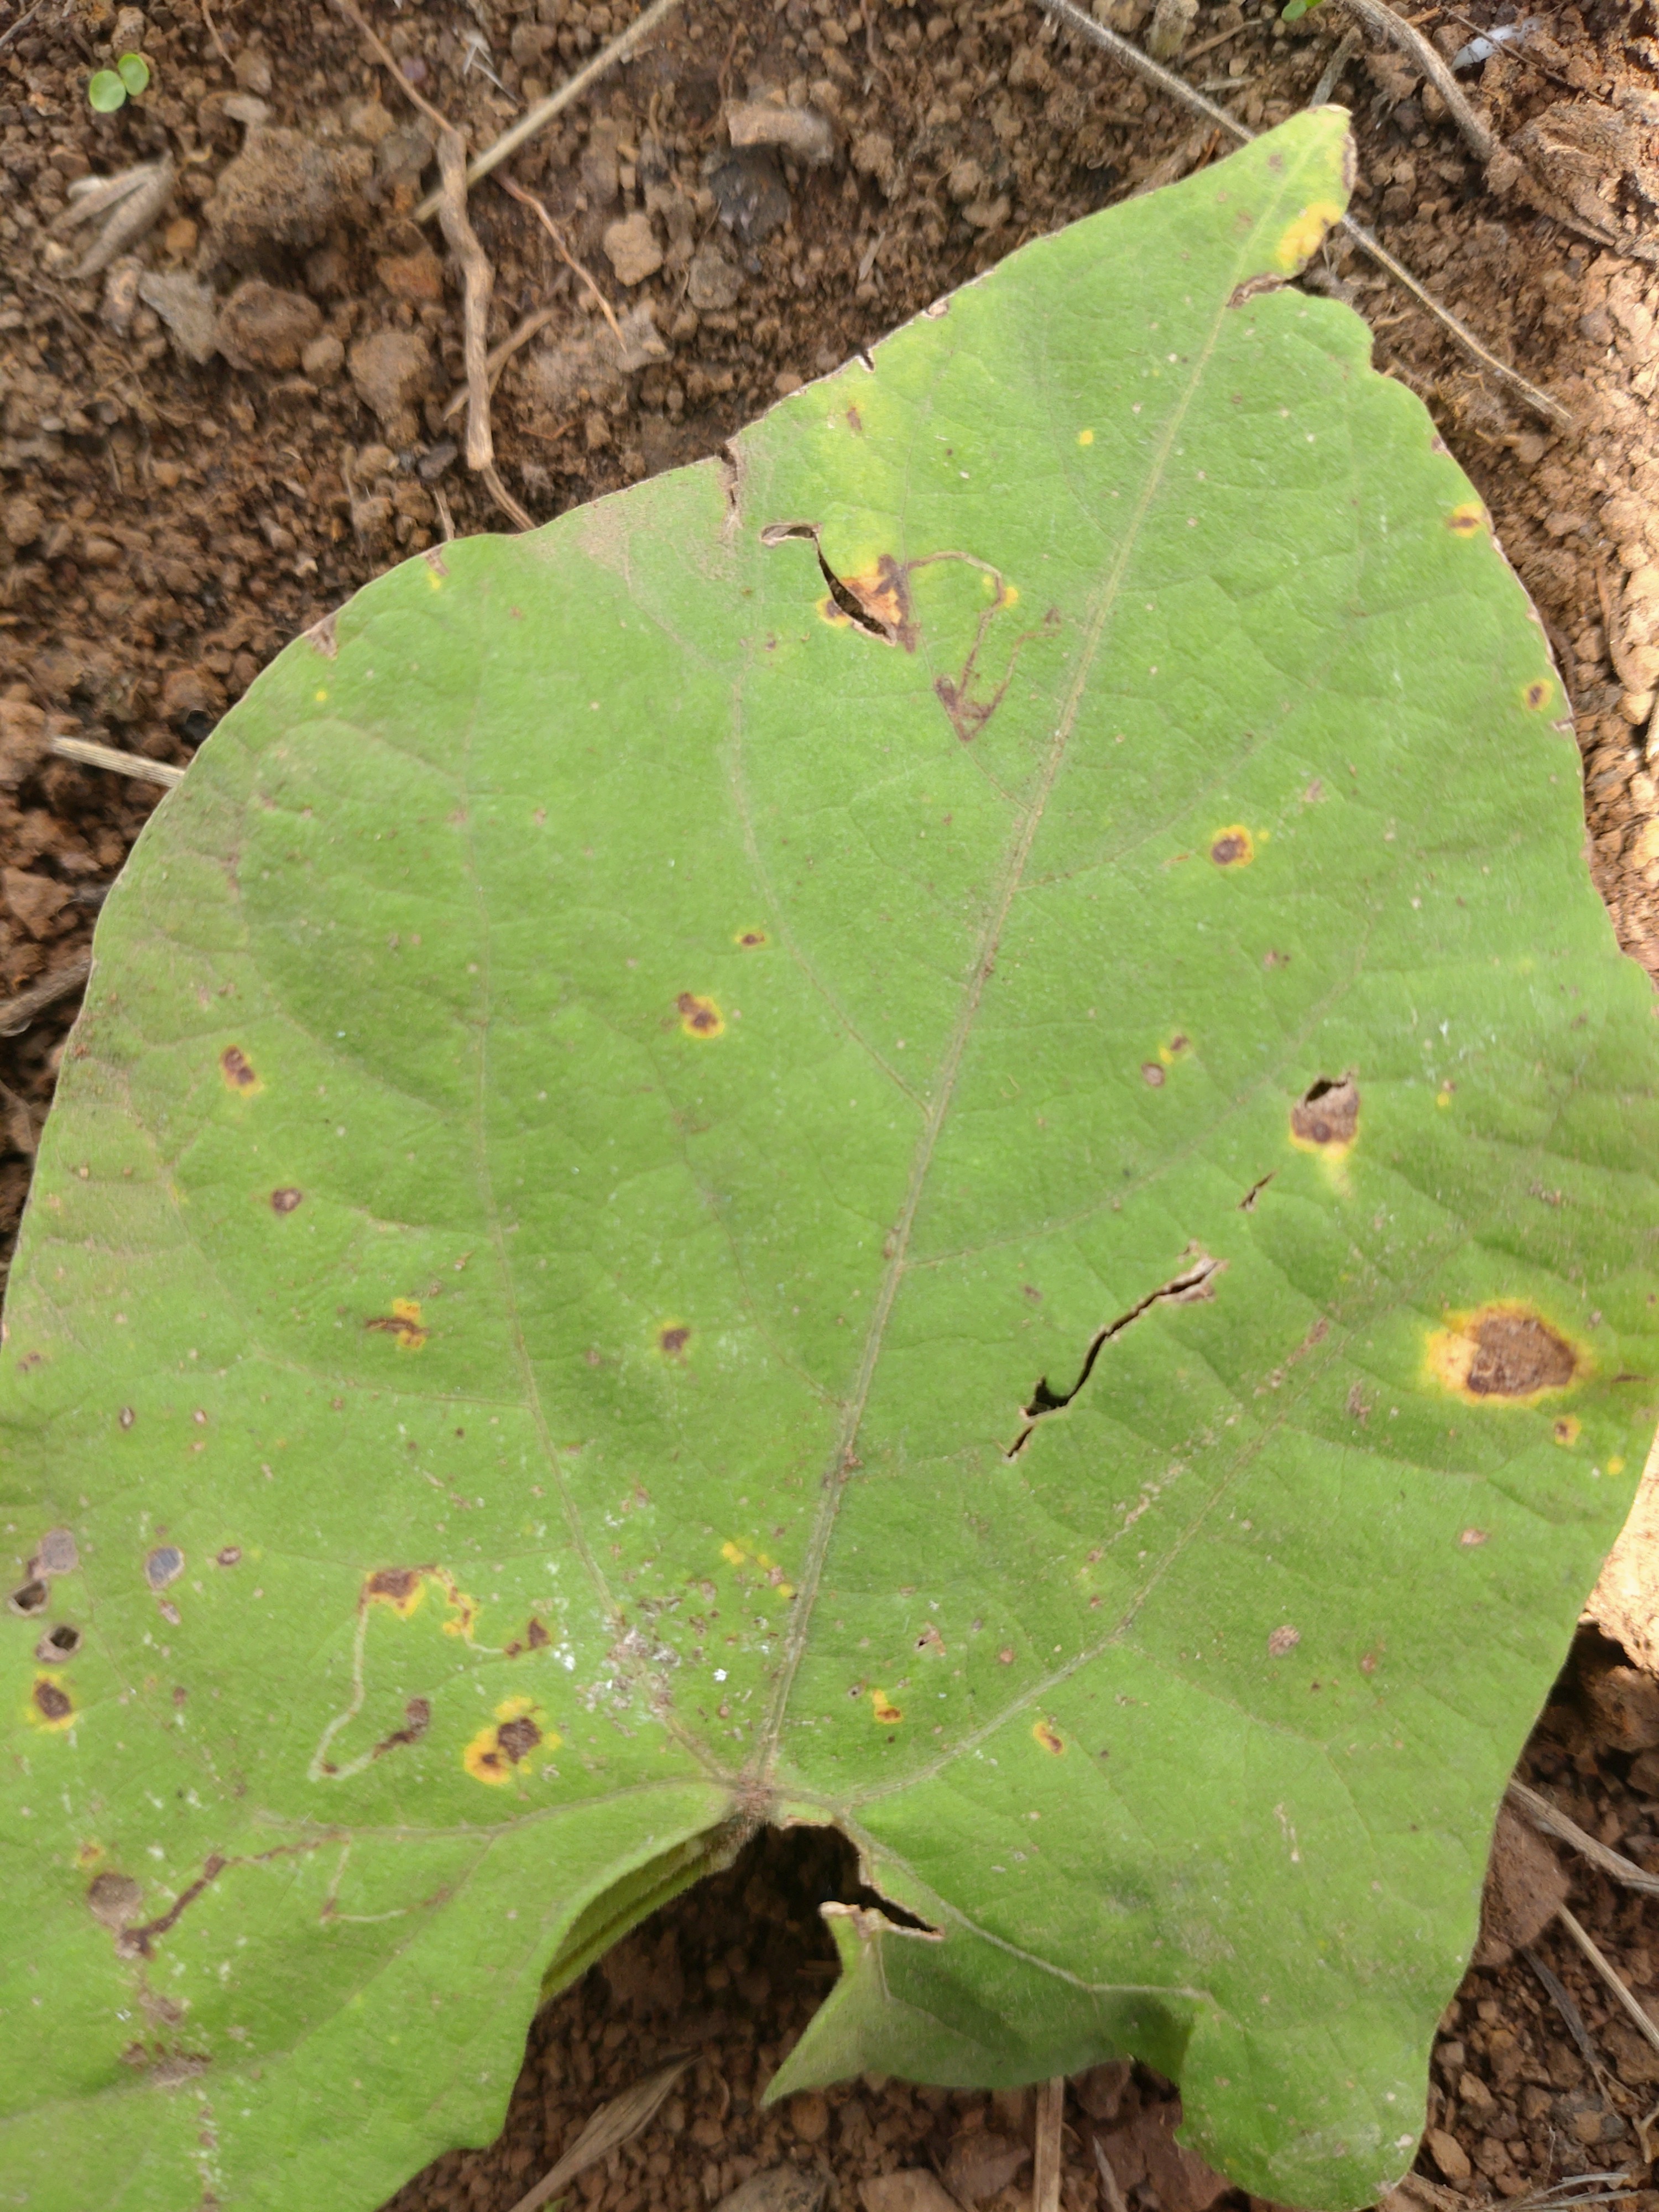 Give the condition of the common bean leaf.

rust
